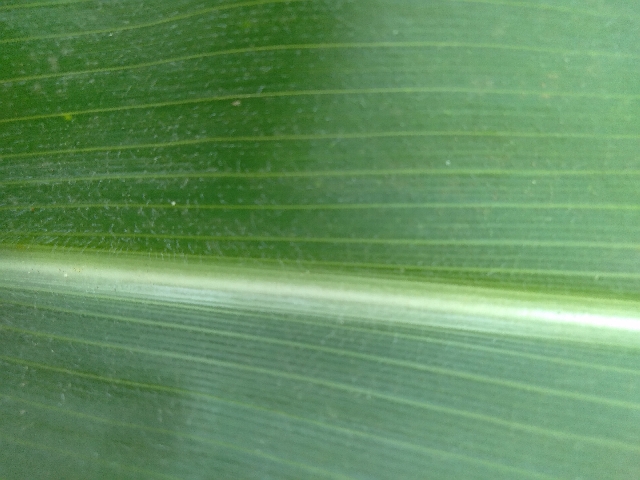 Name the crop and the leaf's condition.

maize, healthy
